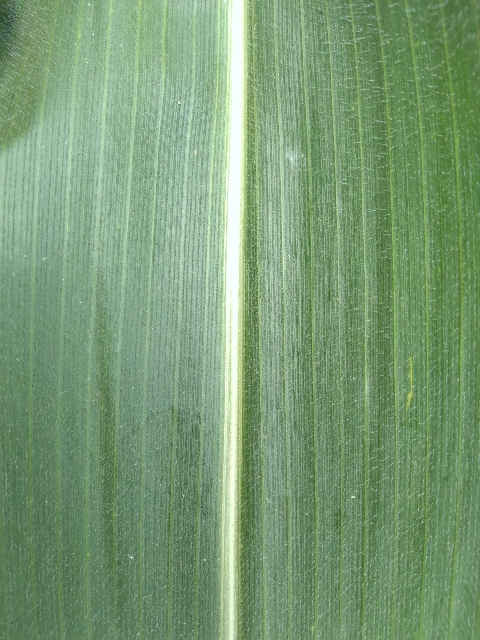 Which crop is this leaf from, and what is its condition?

maize, healthy
